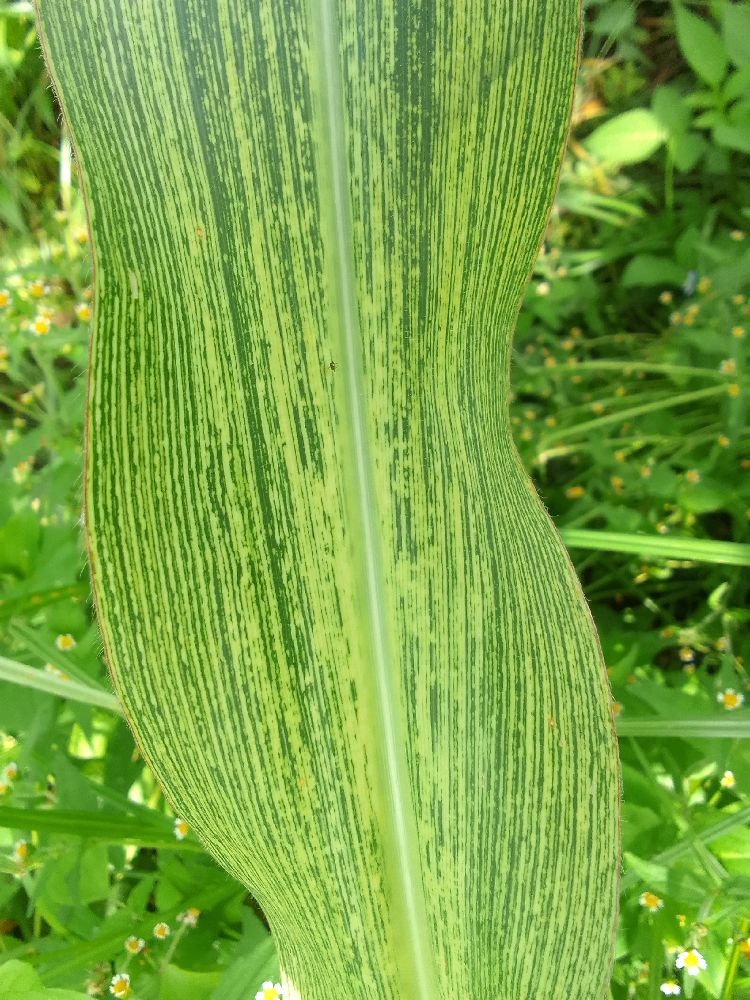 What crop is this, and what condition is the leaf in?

maize, maize streak virus
